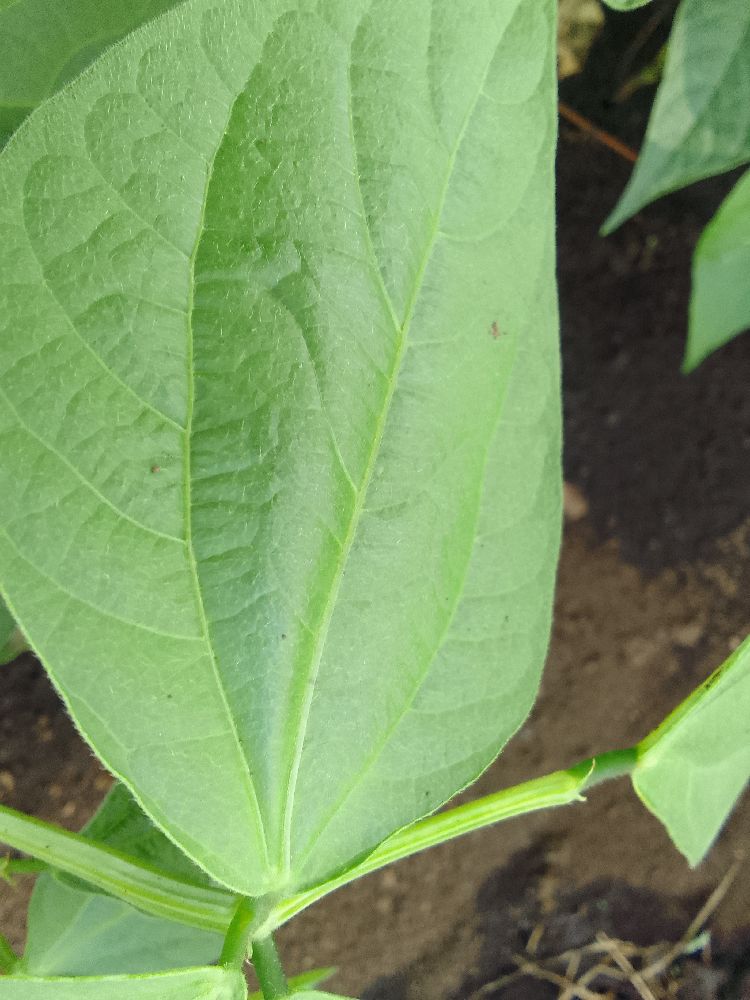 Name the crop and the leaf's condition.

common bean, healthy
